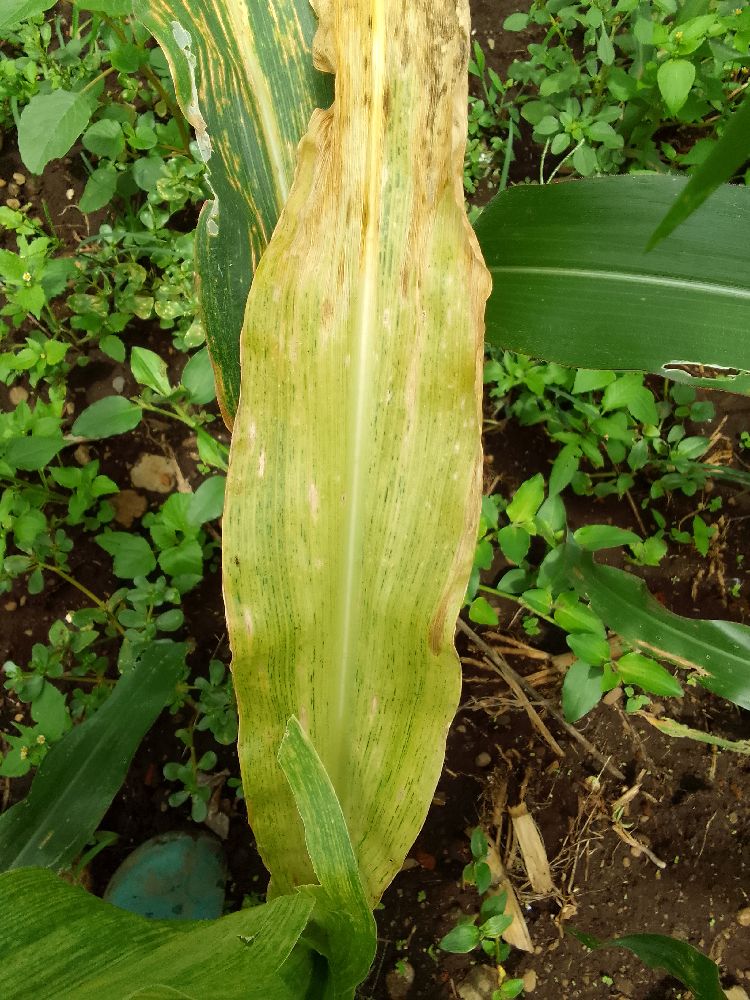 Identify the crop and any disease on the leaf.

maize, maize lethal necrosis
